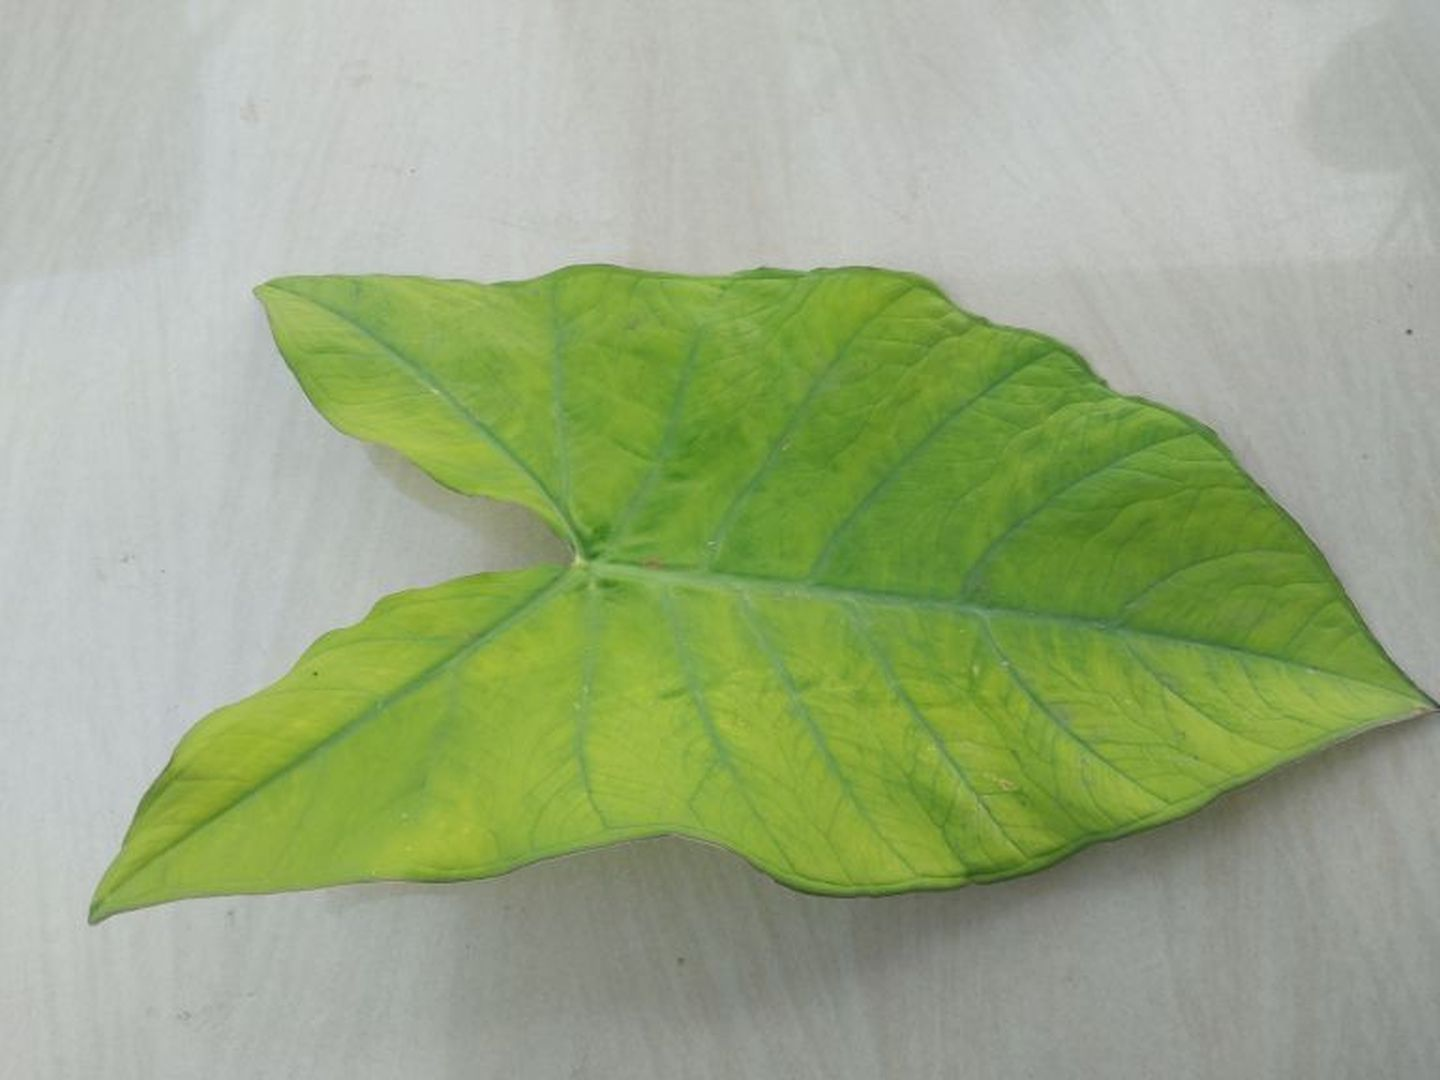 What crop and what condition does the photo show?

taro, mosaic
